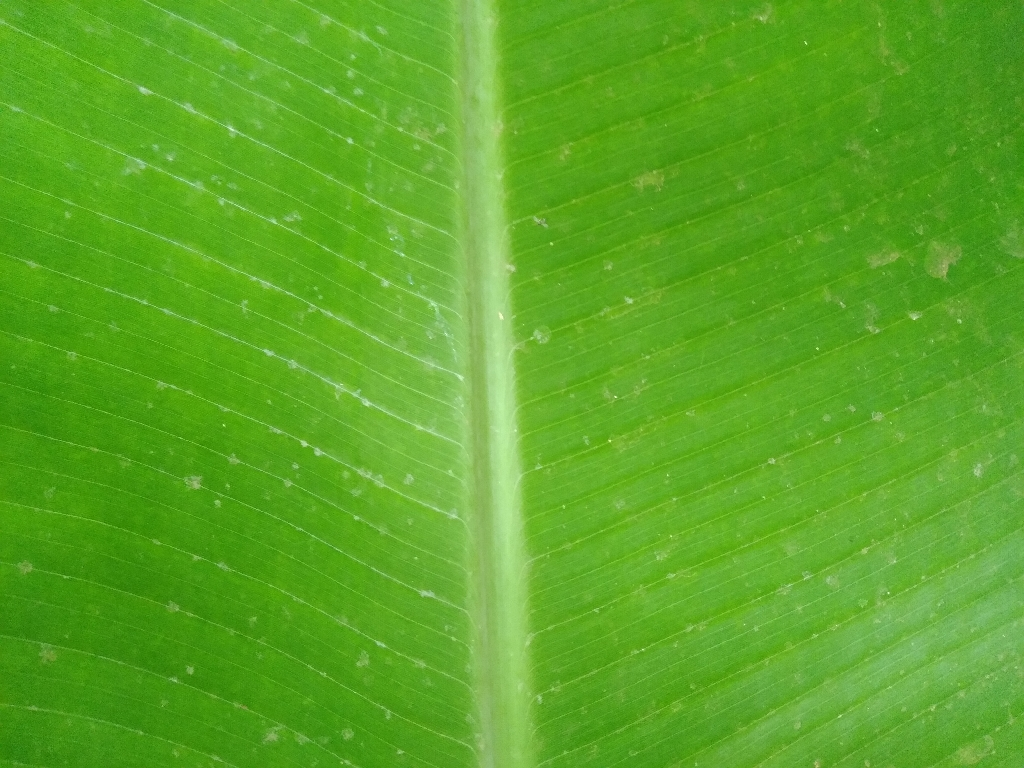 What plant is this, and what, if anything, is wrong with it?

banana, healthy
